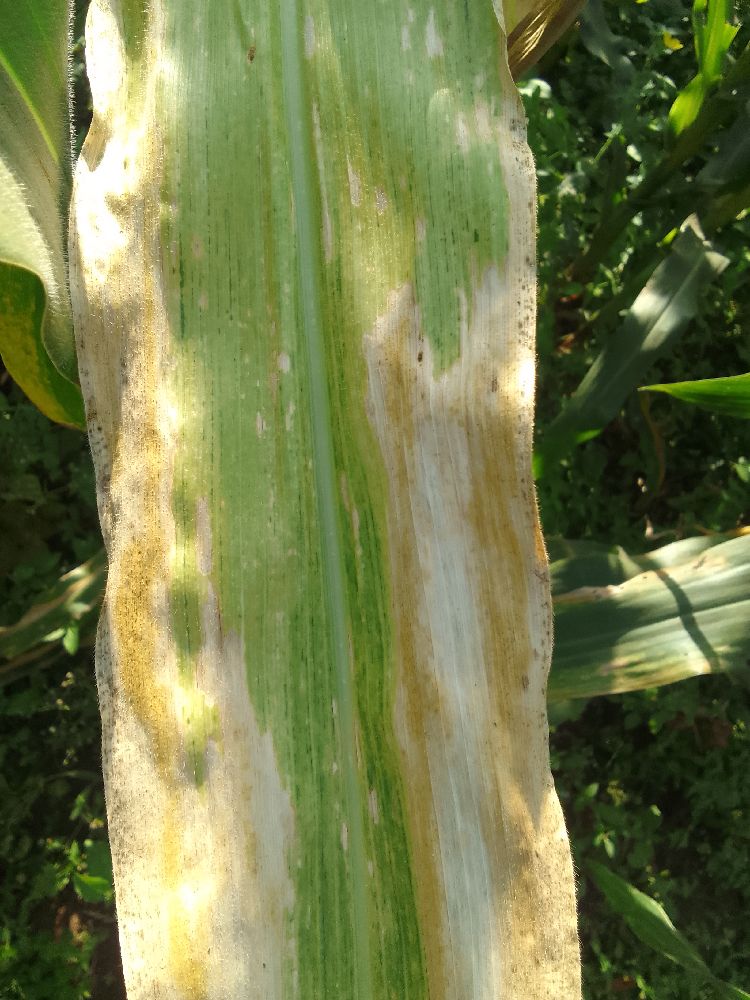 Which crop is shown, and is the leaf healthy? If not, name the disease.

maize, maize lethal necrosis
